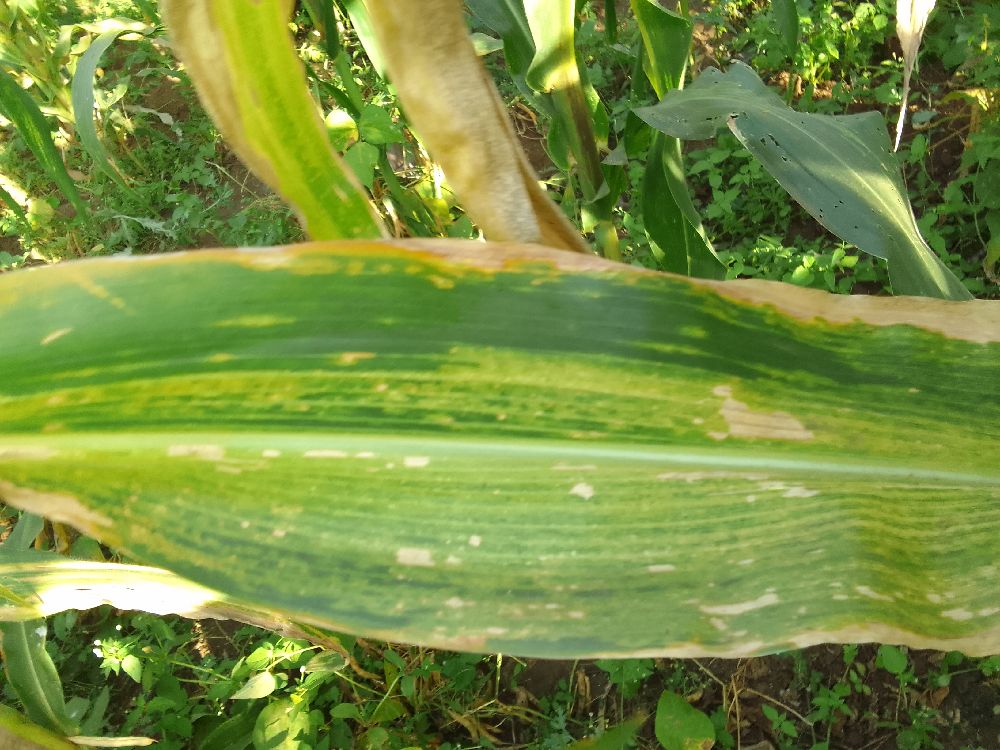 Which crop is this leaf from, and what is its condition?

maize, maize lethal necrosis
